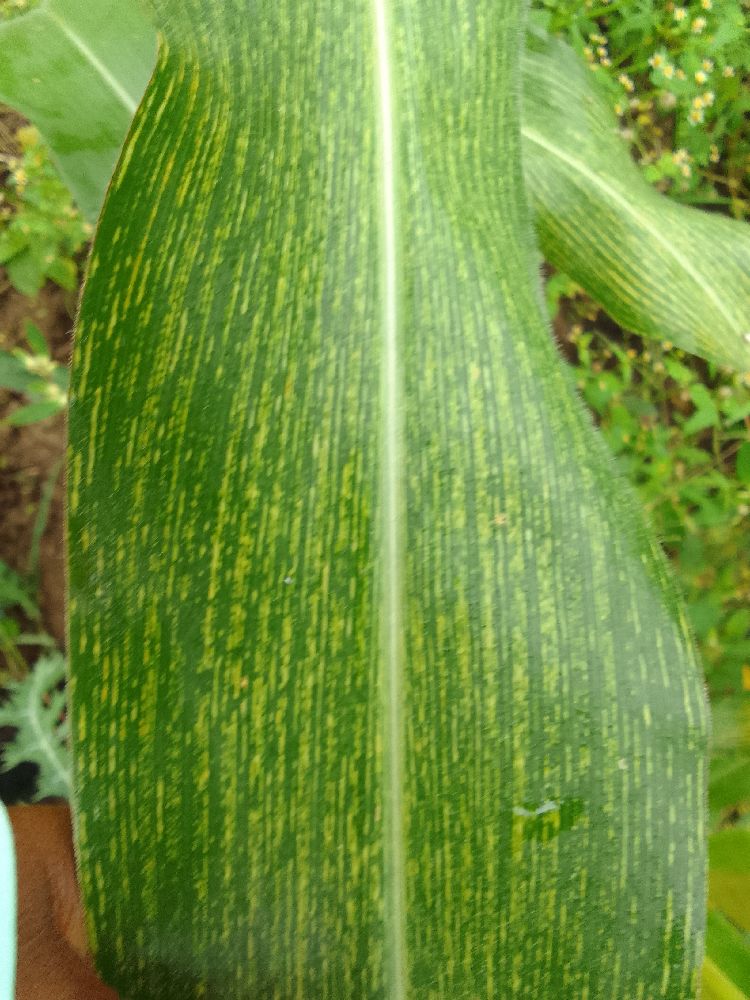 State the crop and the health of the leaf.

maize, maize streak virus
